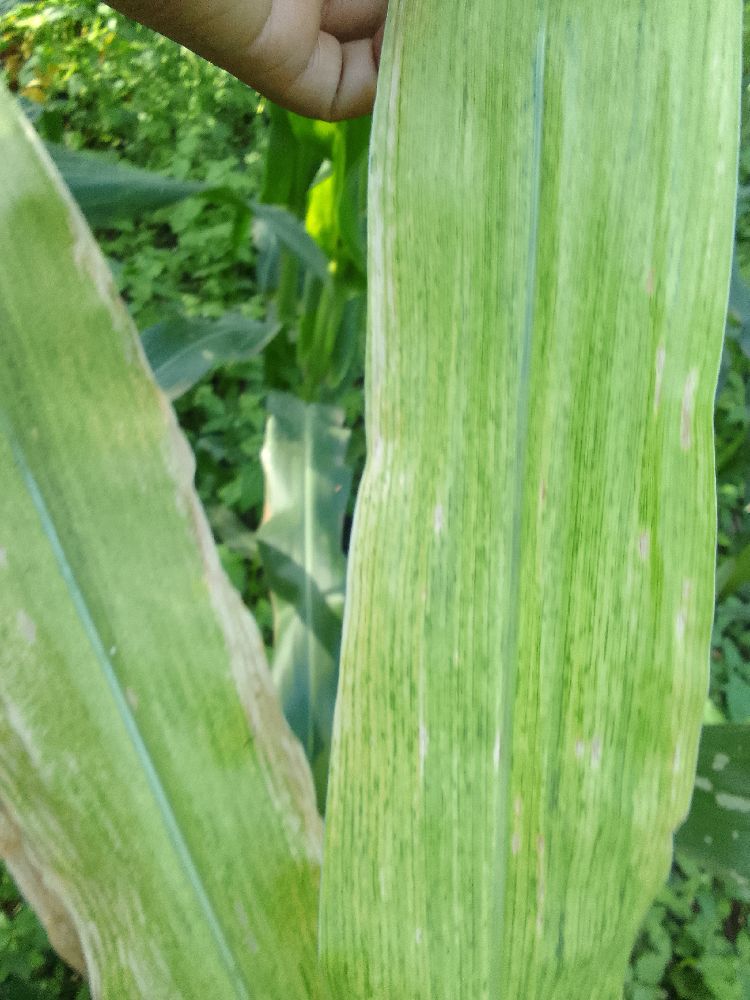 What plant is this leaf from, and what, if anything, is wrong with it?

maize, maize lethal necrosis
